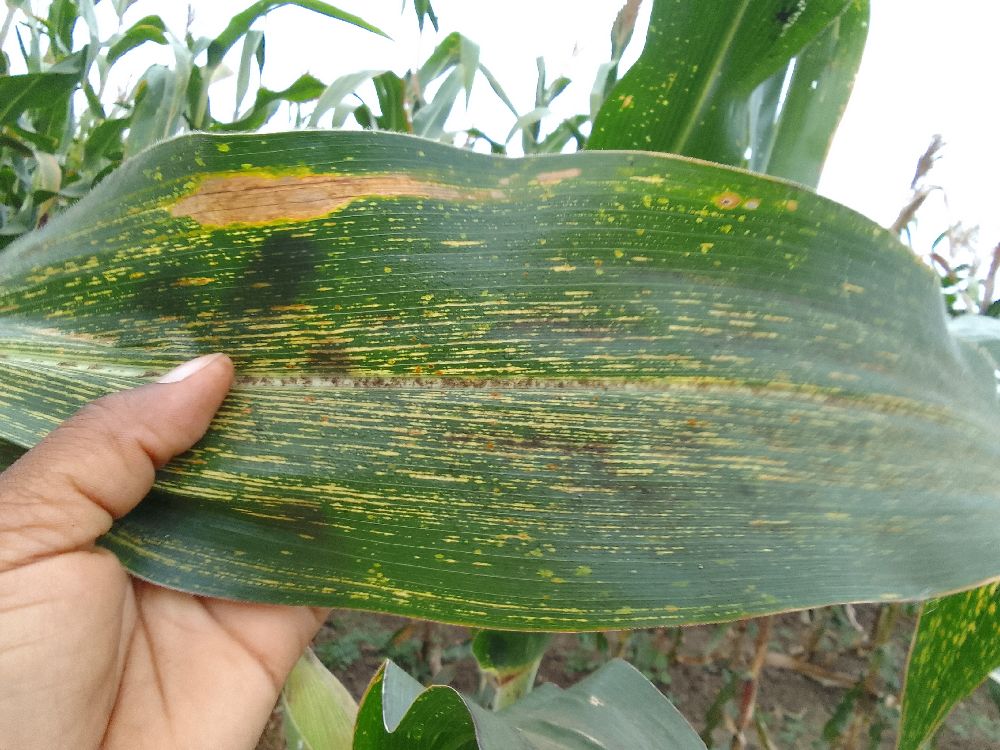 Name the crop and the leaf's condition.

maize, maize streak virus
